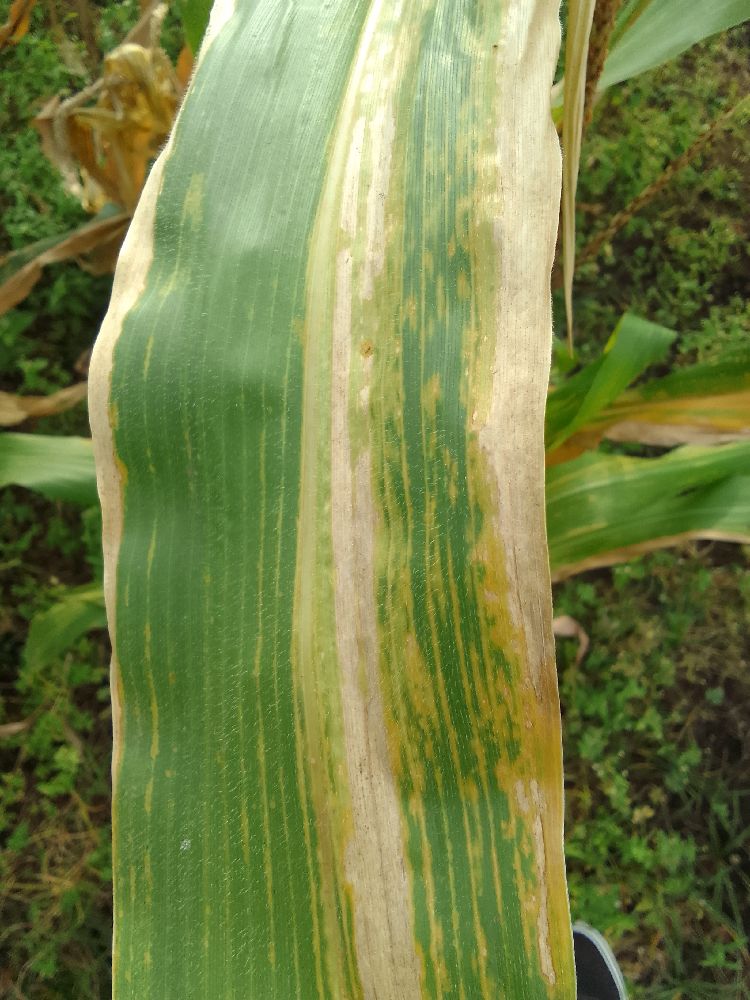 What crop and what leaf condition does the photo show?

maize, maize lethal necrosis
